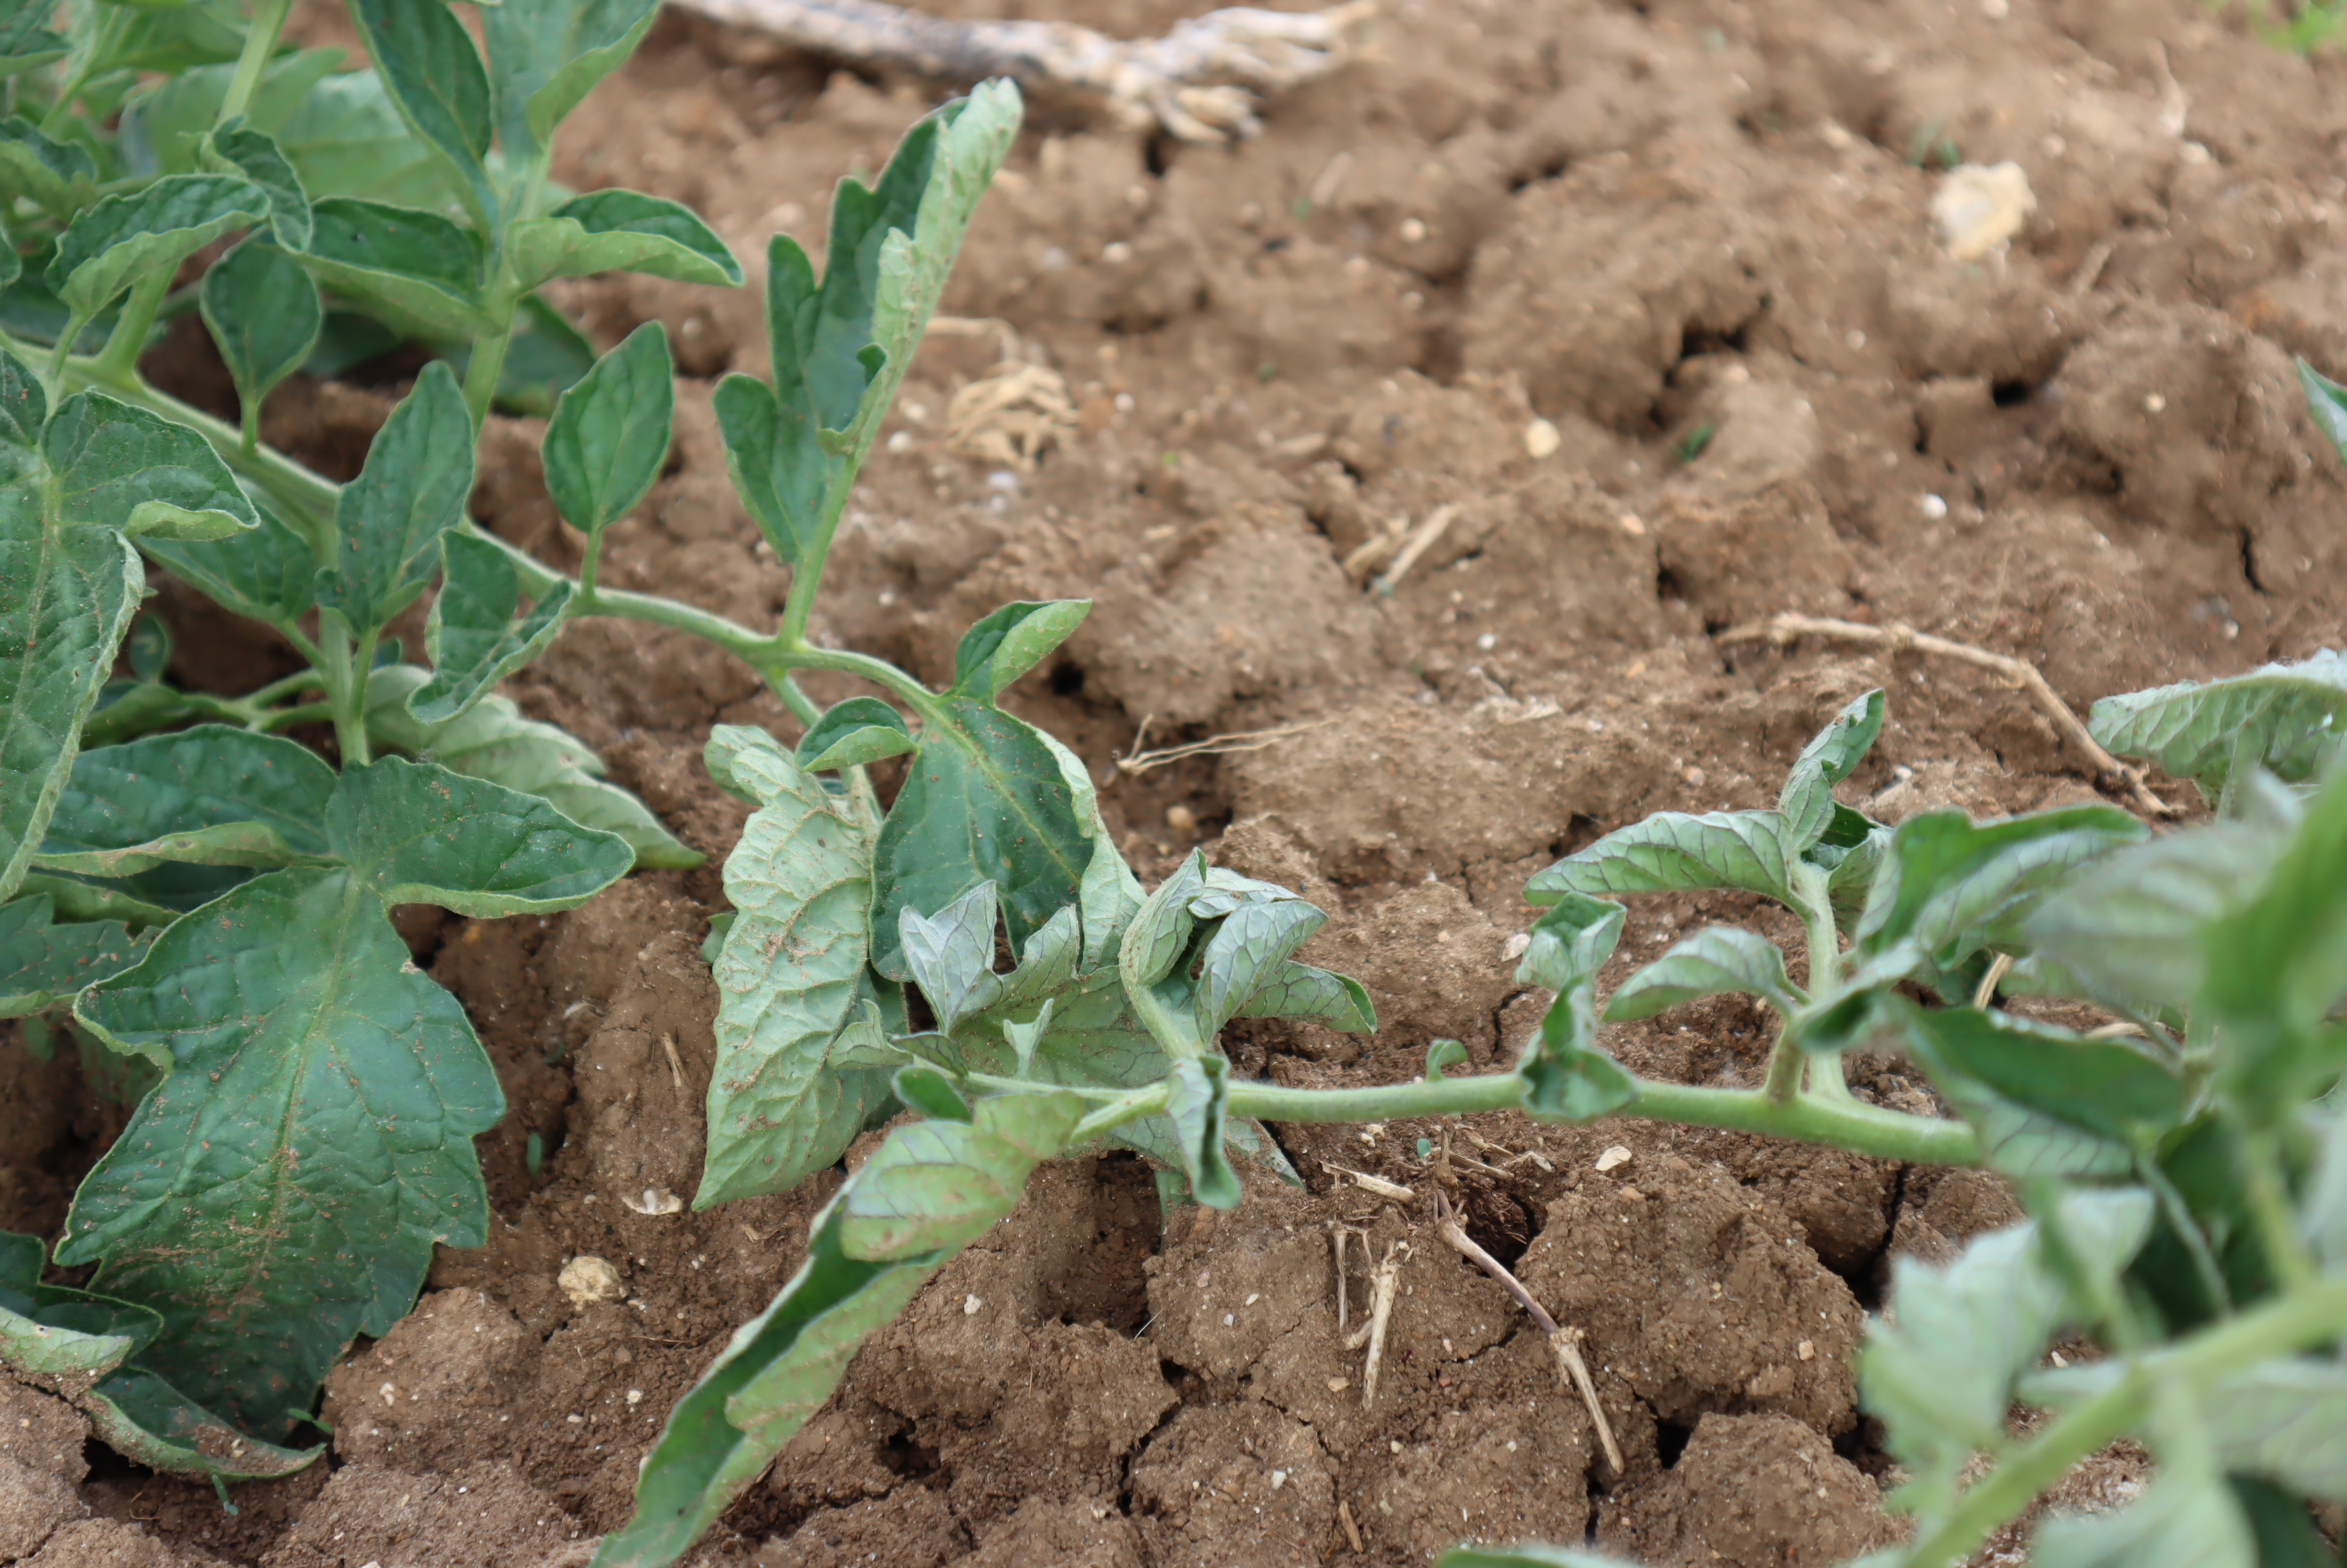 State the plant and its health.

tomato, water stress
